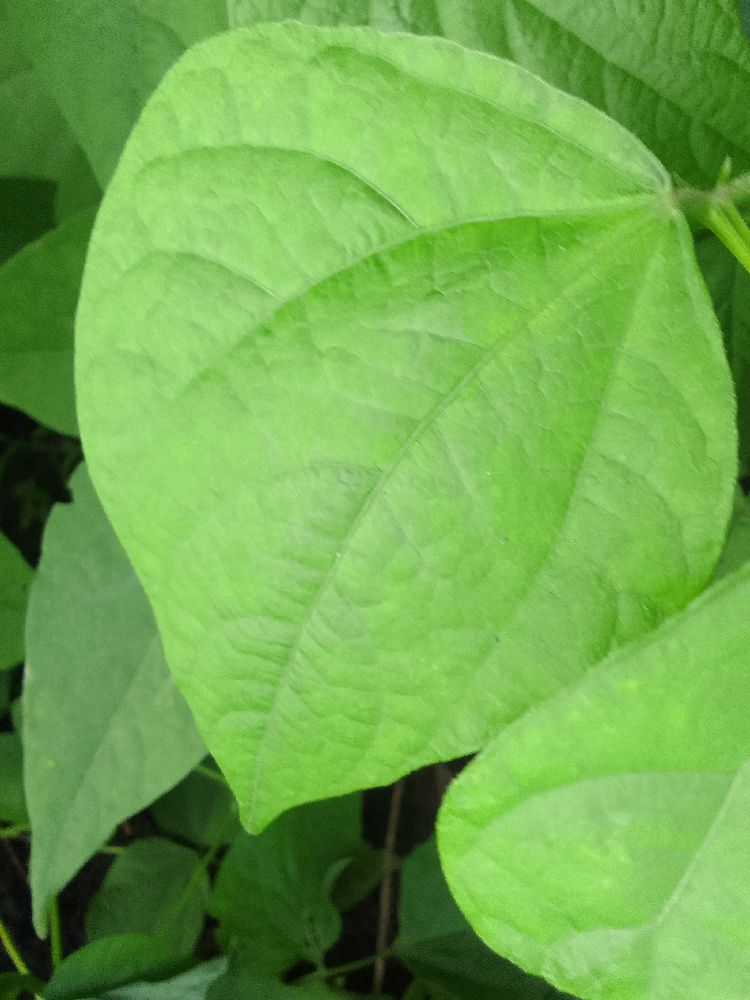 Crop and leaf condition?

common bean, healthy
